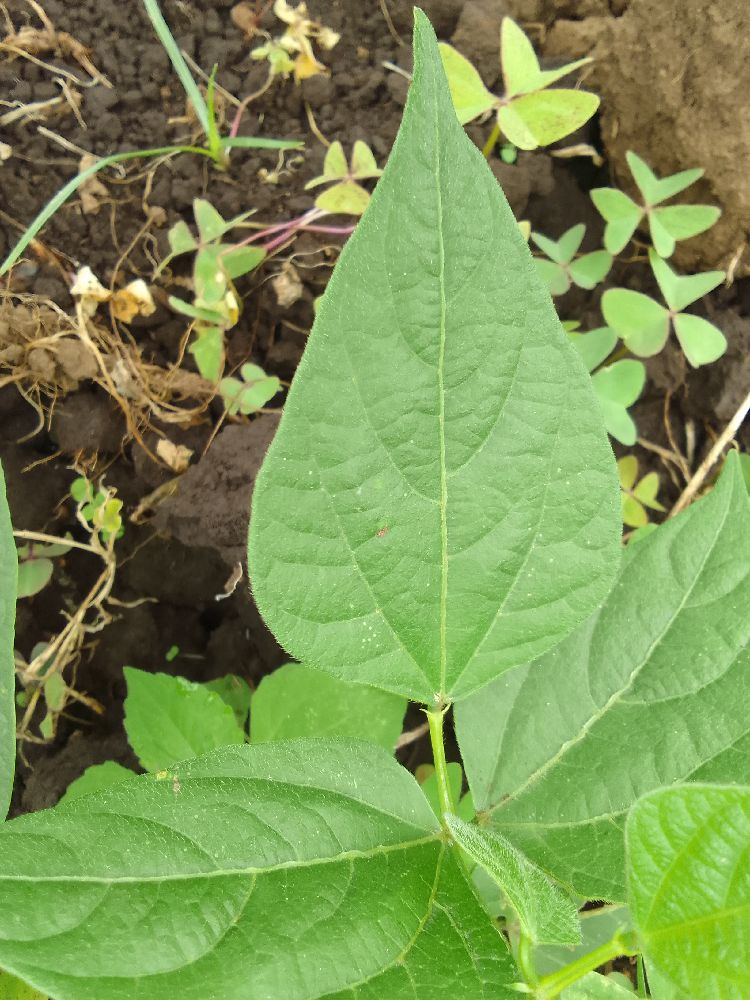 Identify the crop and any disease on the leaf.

common bean, healthy
